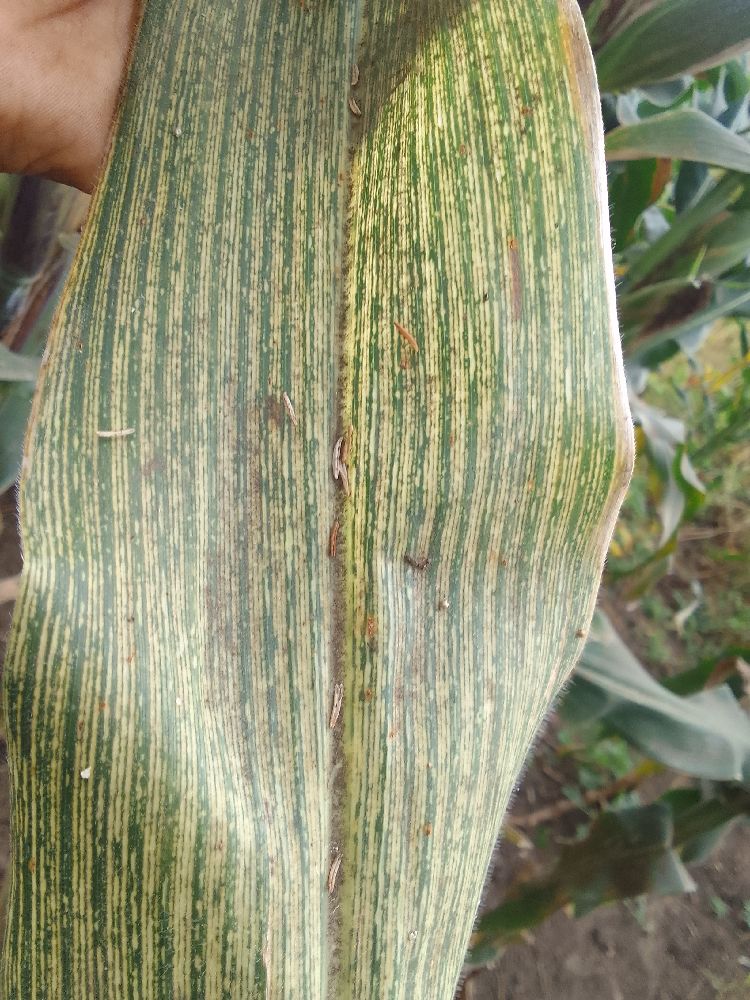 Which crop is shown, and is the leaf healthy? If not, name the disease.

maize, maize streak virus
